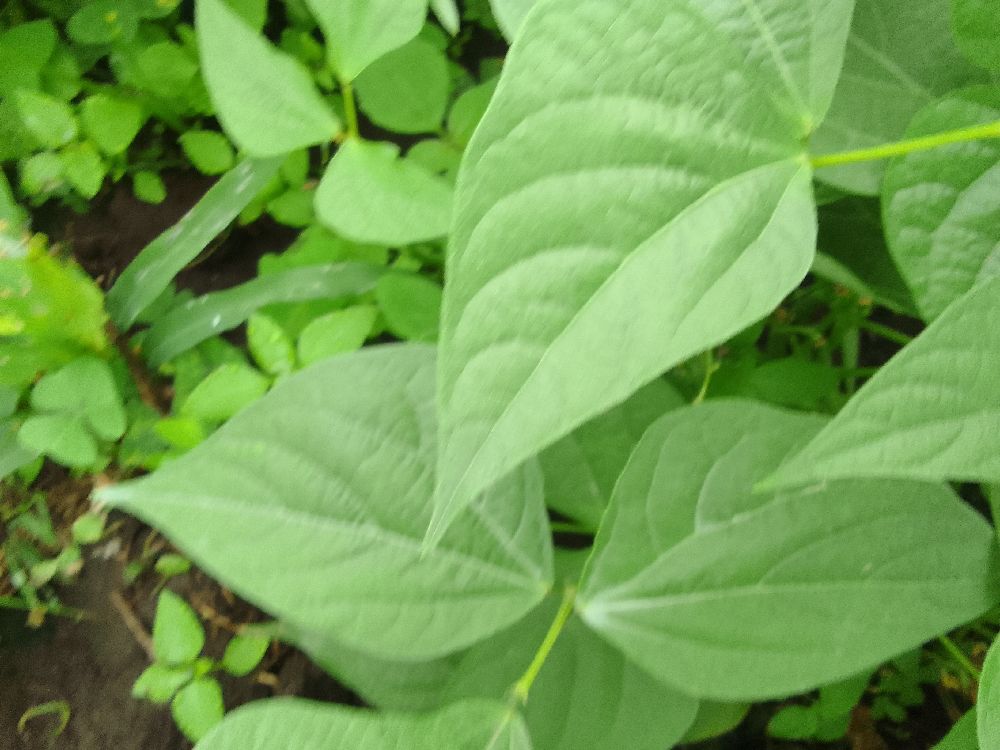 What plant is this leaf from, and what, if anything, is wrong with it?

common bean, healthy
